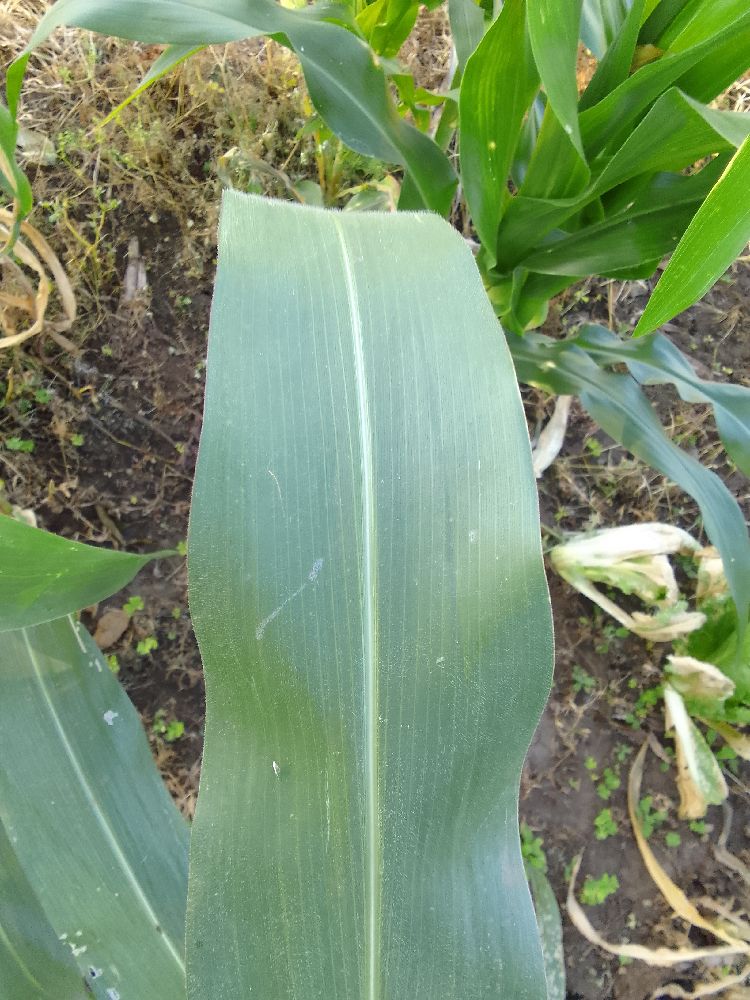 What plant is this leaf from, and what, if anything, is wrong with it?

maize, healthy
